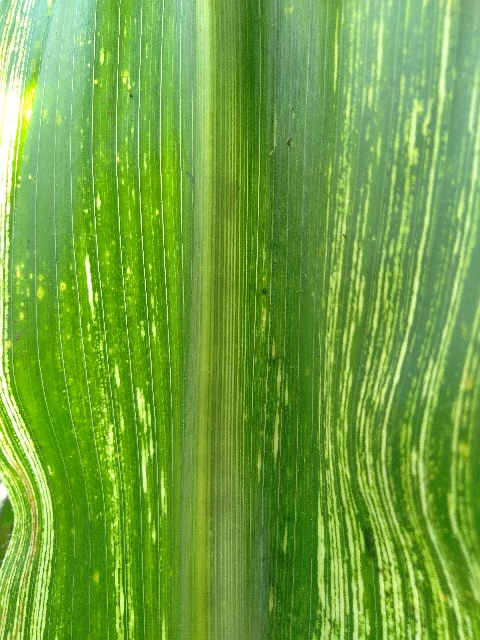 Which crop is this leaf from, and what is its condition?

maize, maize streak virus
